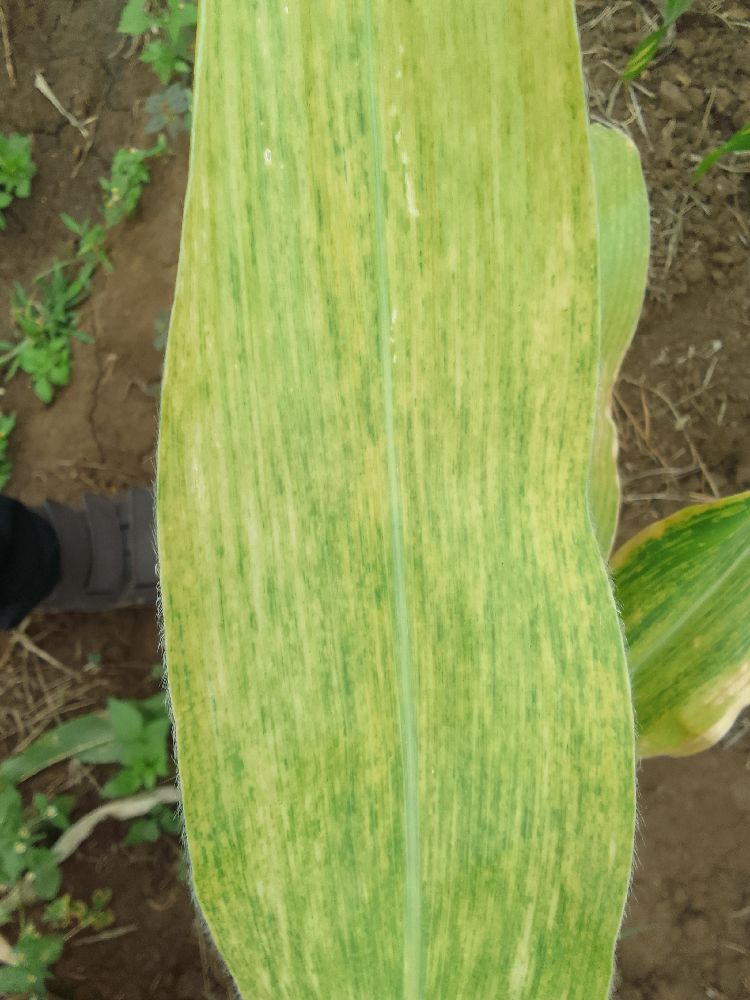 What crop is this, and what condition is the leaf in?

maize, maize lethal necrosis
